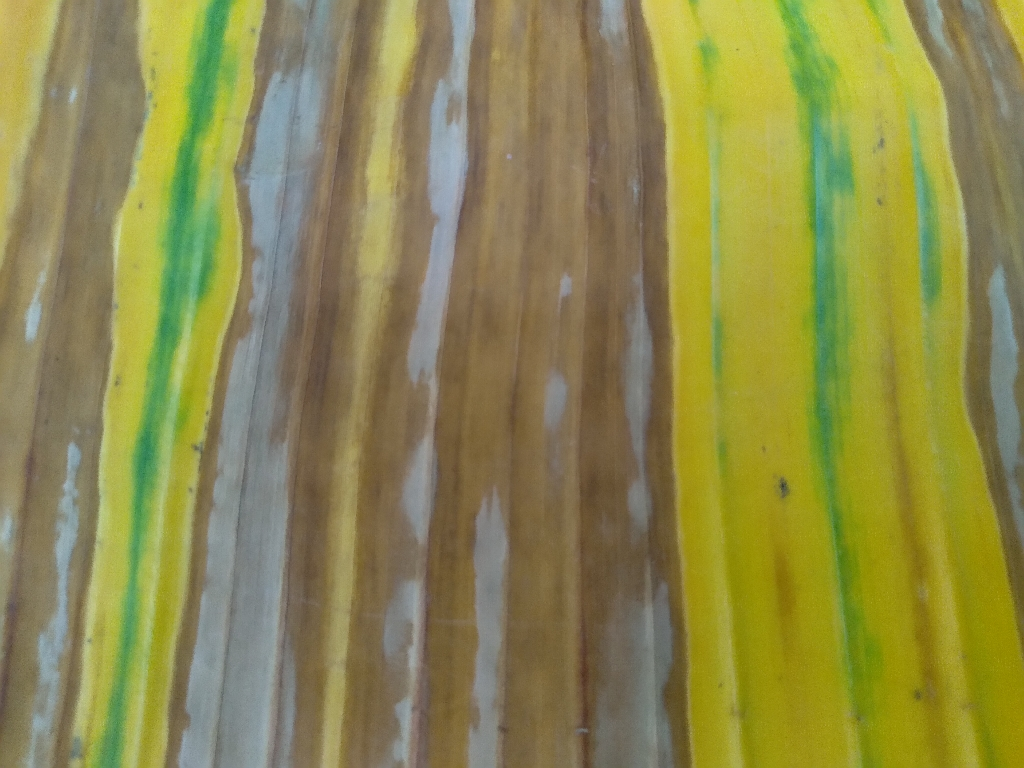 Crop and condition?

banana, fusarium wilt race 1
